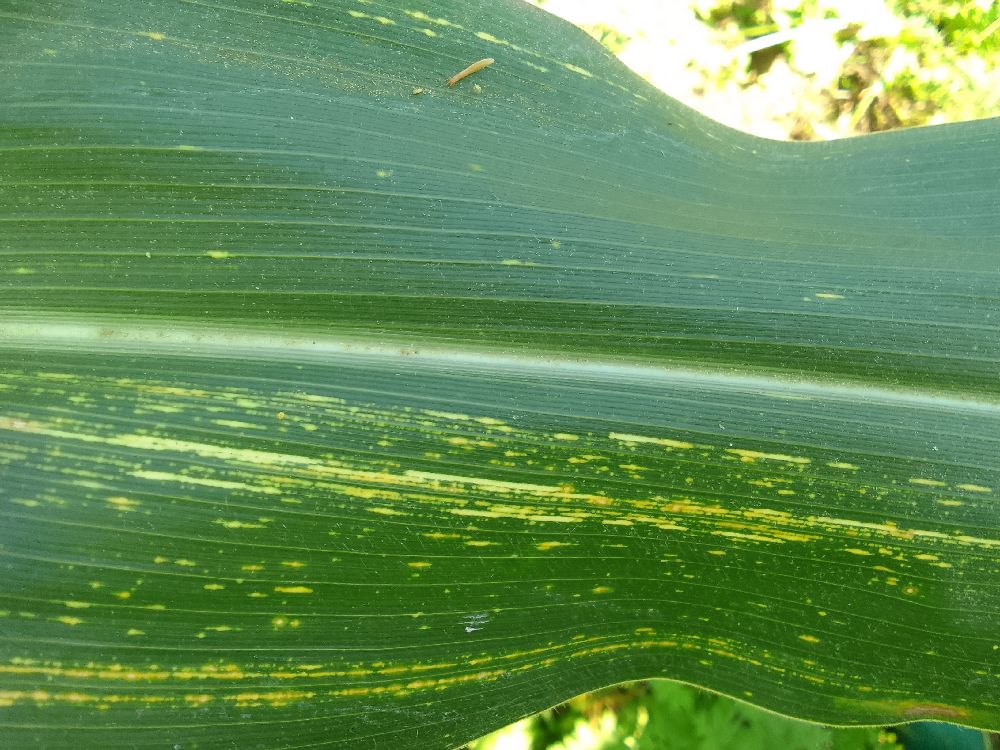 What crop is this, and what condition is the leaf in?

maize, maize streak virus
